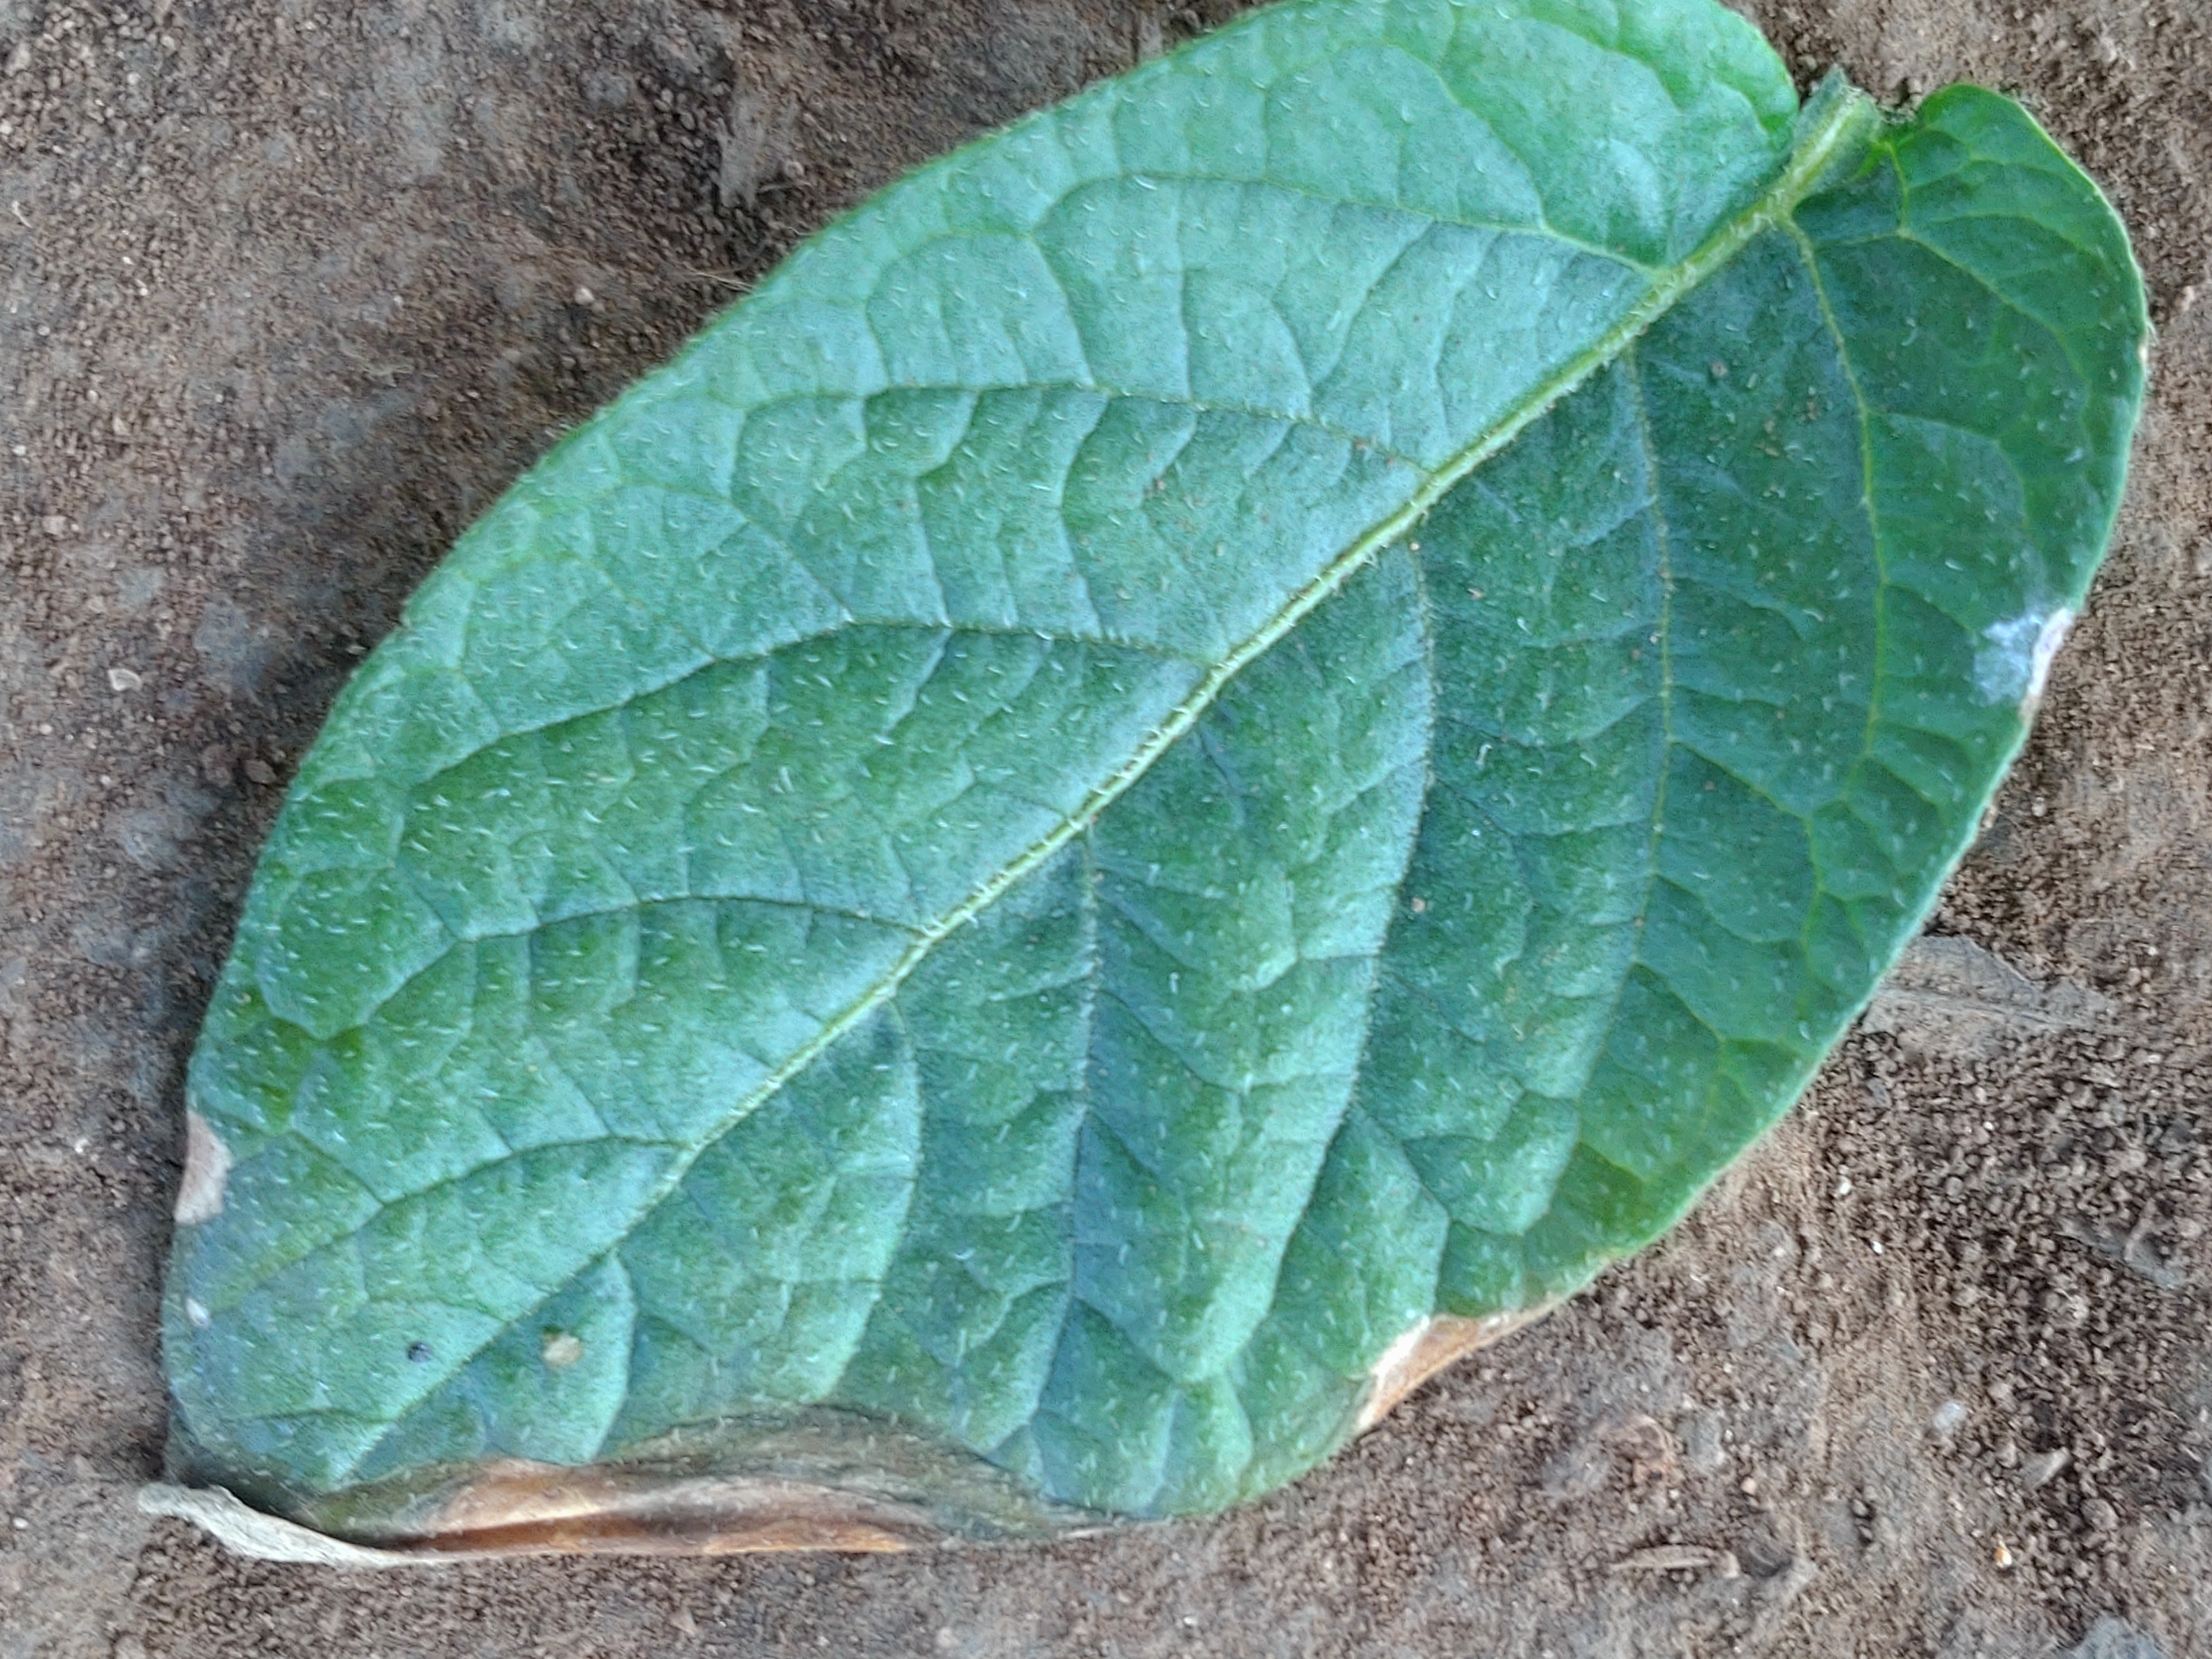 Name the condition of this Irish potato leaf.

early blight
